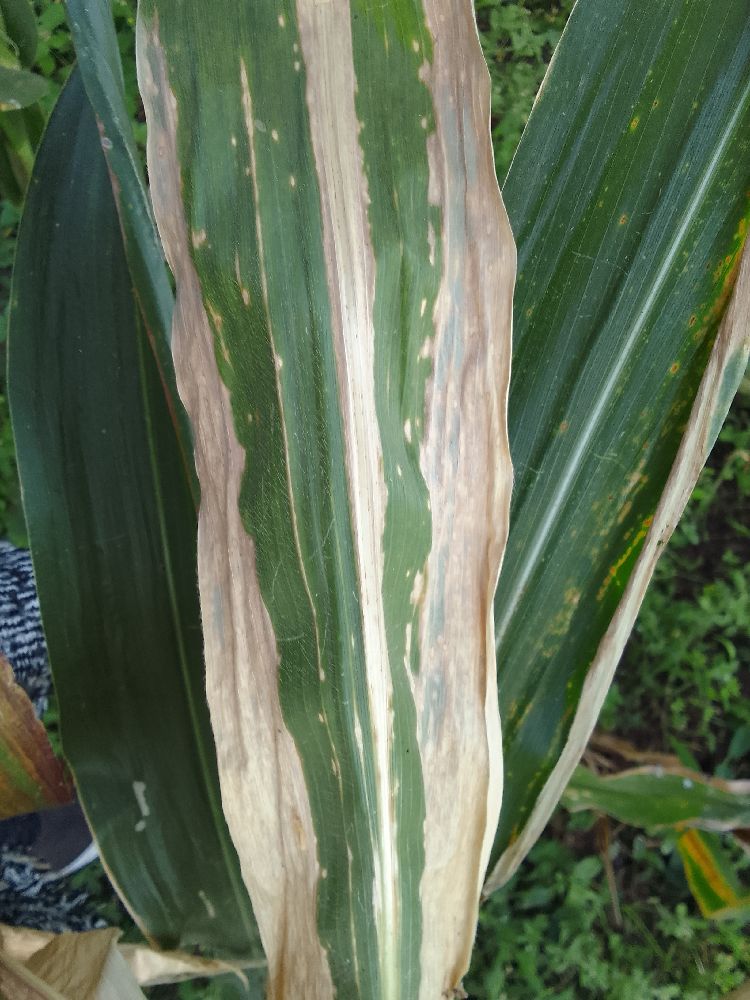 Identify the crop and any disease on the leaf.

maize, maize lethal necrosis
